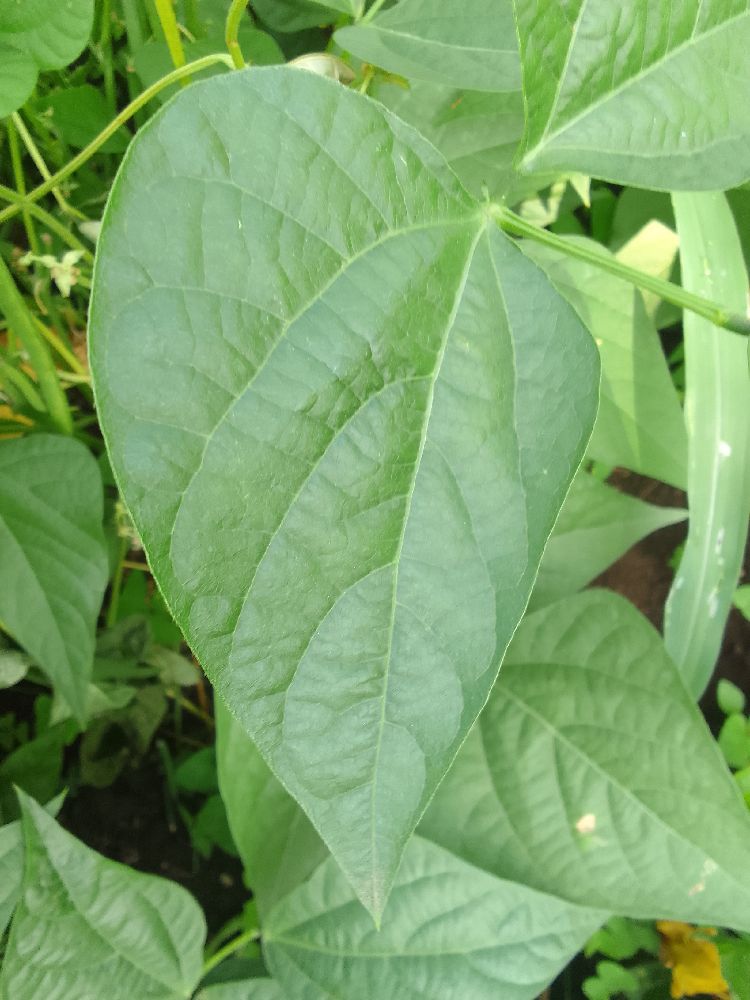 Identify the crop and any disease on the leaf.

common bean, healthy
